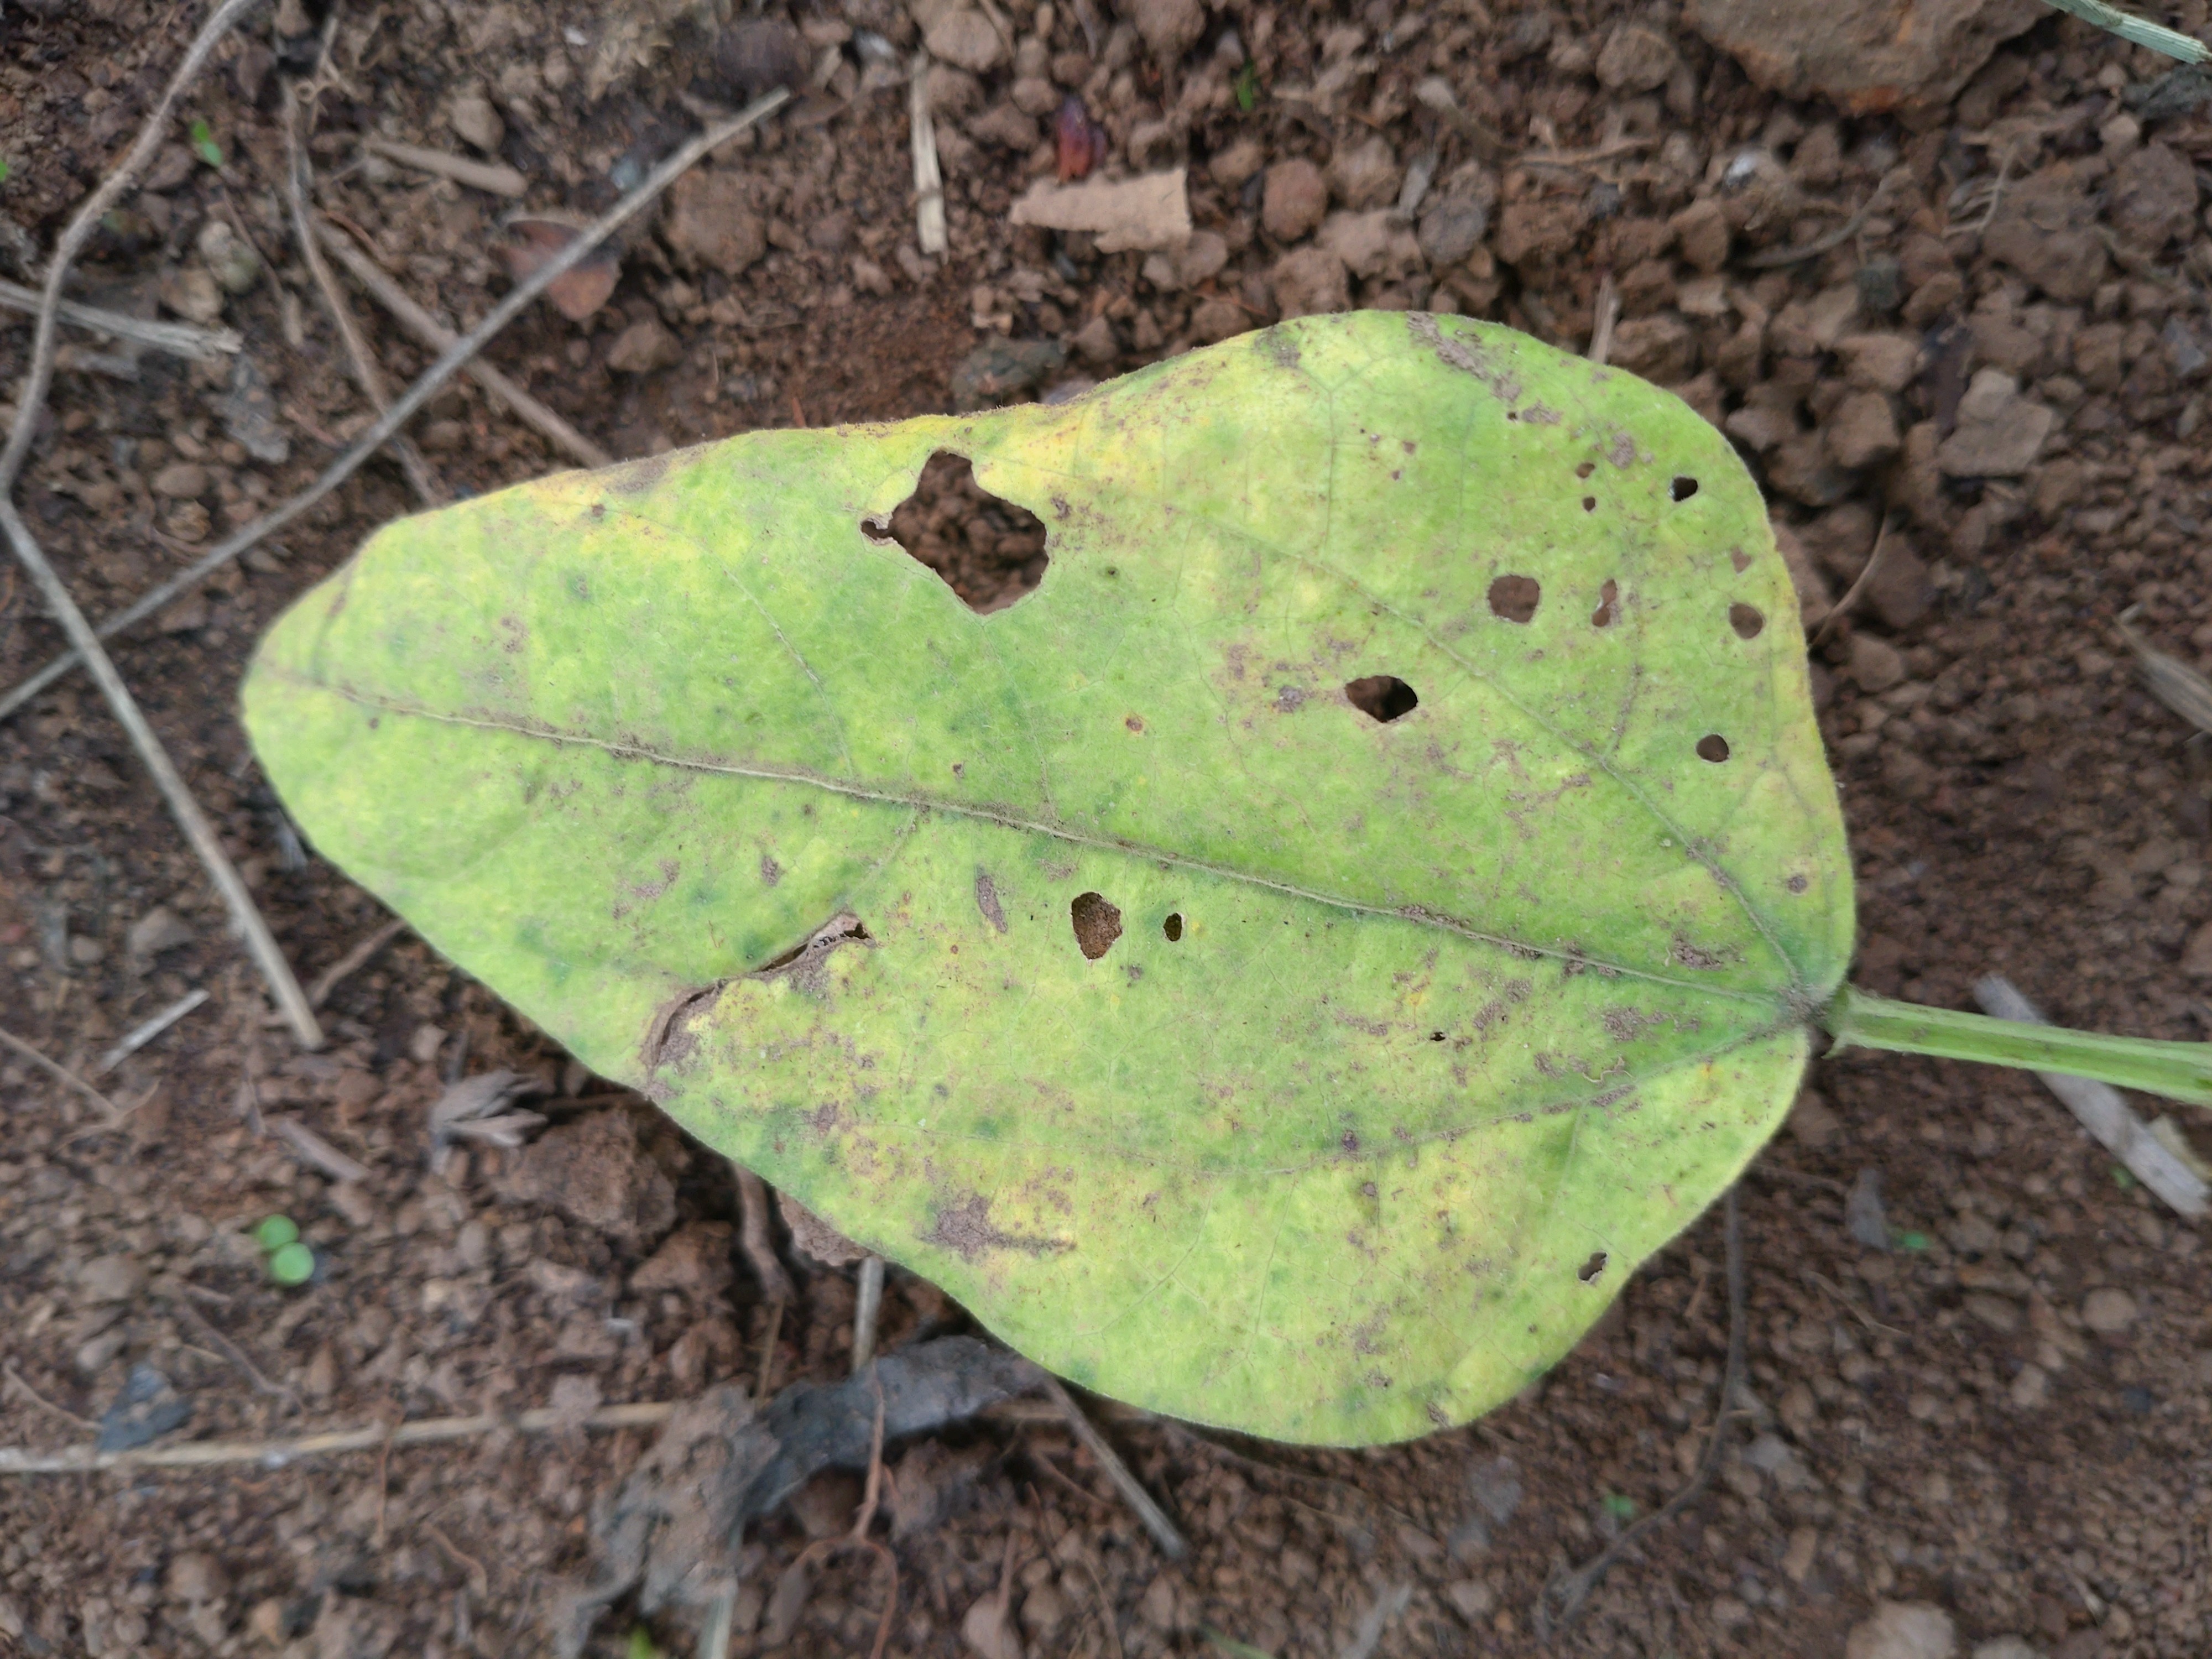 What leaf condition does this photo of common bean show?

rust
